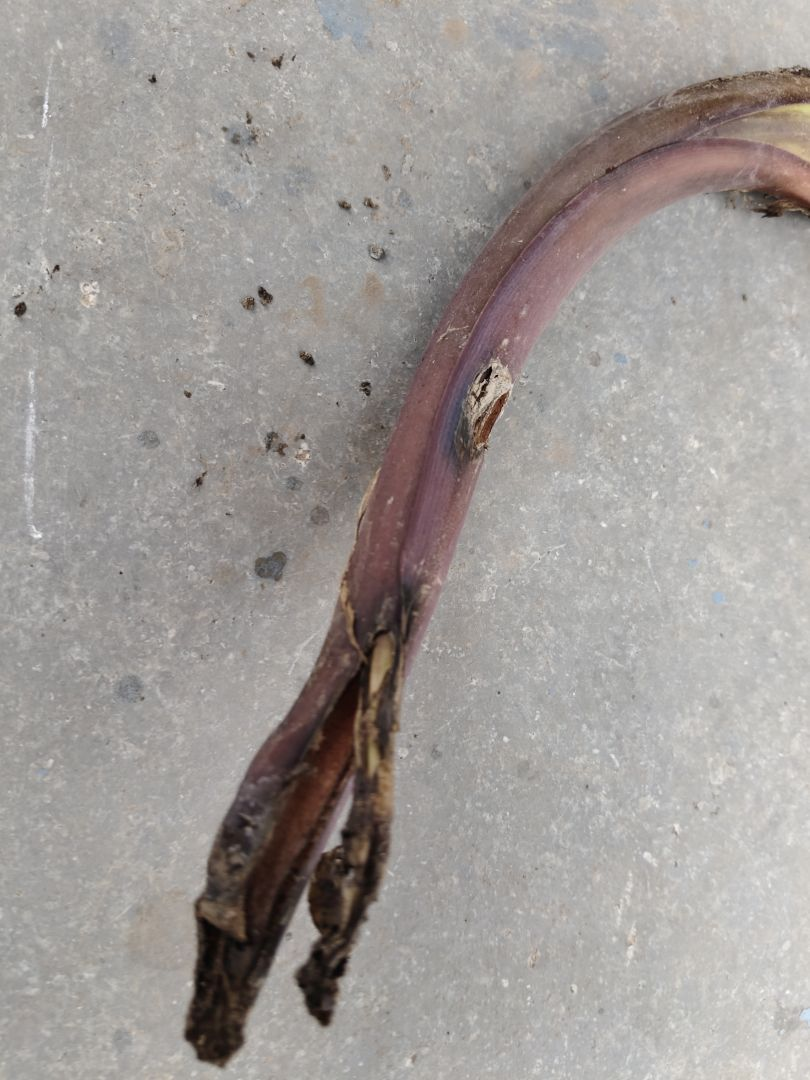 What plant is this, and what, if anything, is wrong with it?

taro, root rot
